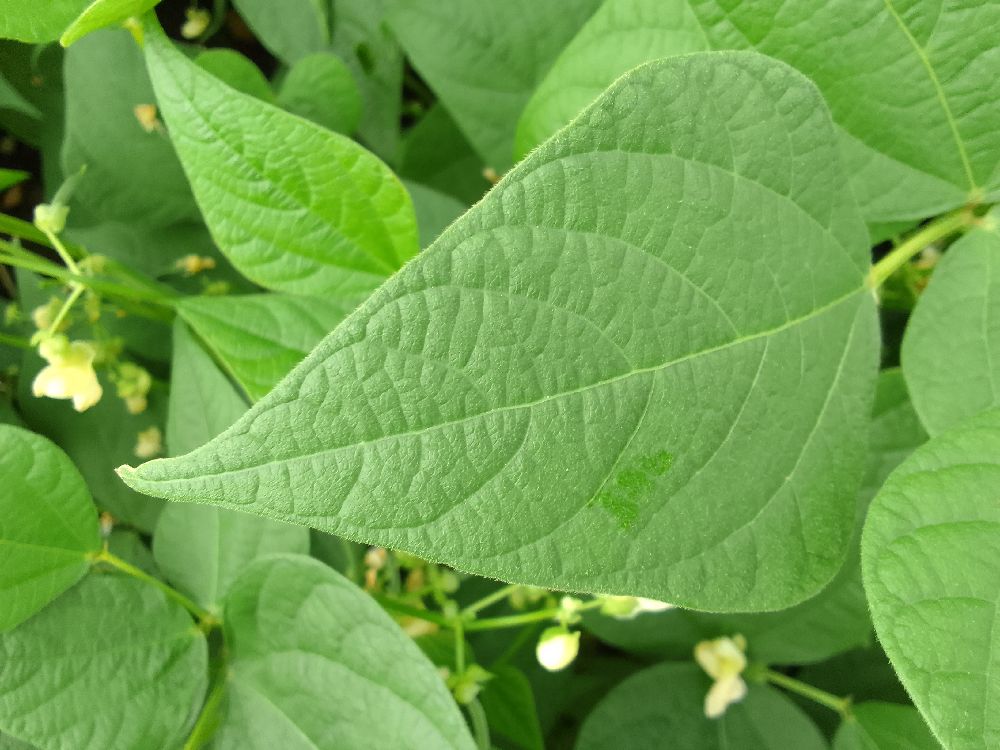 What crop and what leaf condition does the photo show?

common bean, healthy
